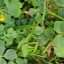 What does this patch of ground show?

unstructured weed
